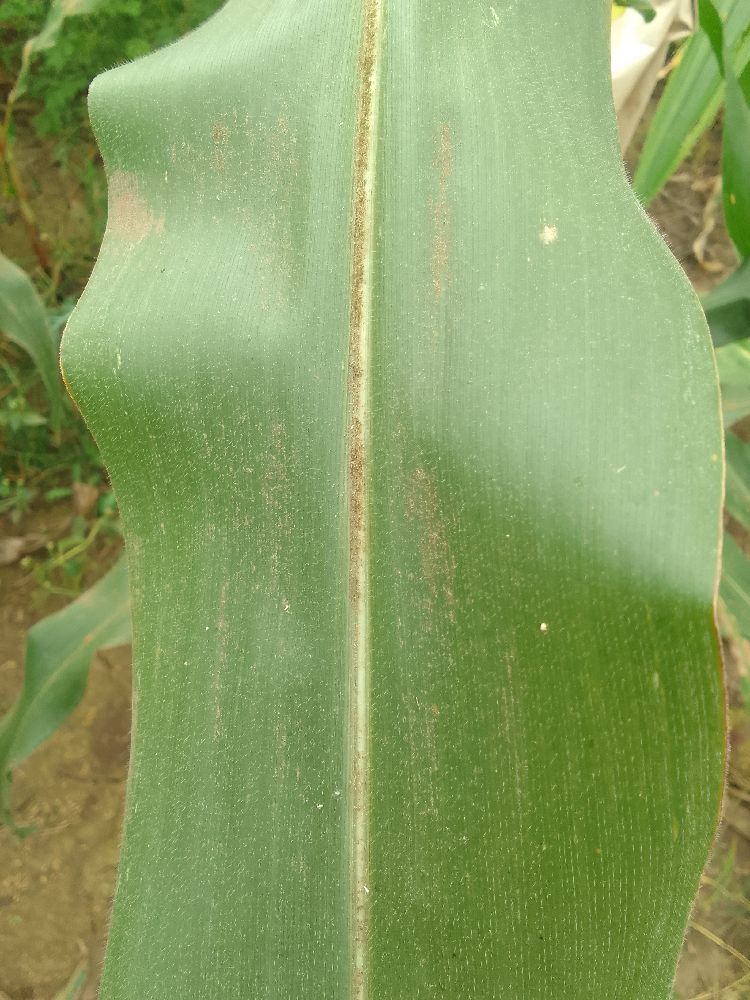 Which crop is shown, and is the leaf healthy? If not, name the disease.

maize, healthy
